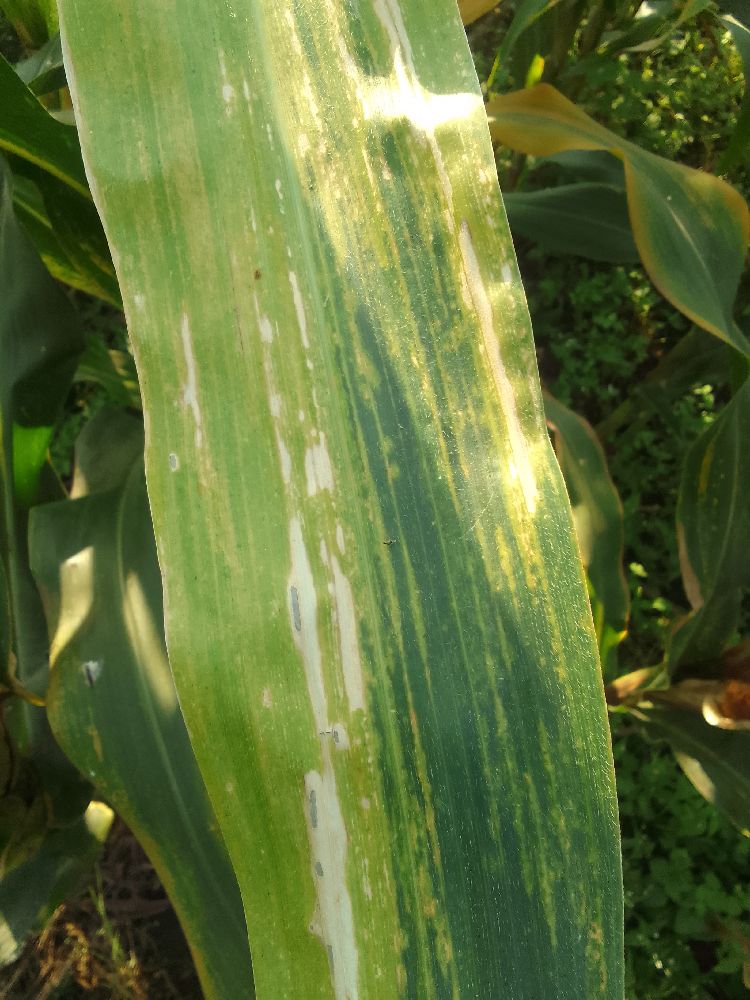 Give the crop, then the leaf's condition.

maize, maize lethal necrosis
